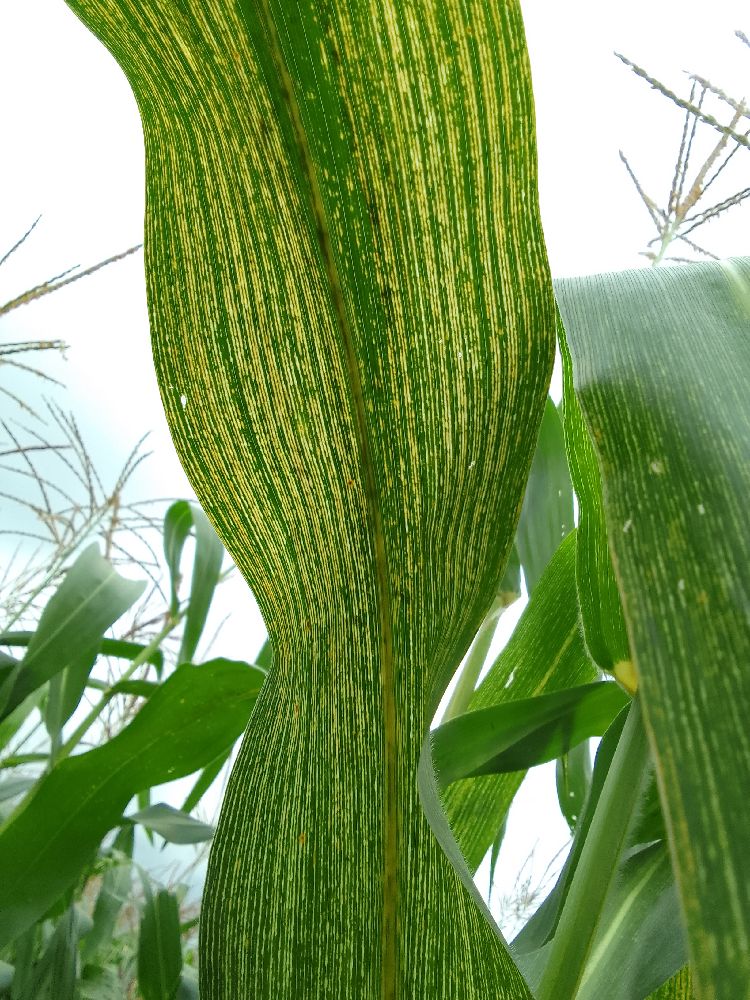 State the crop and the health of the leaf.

maize, maize streak virus
